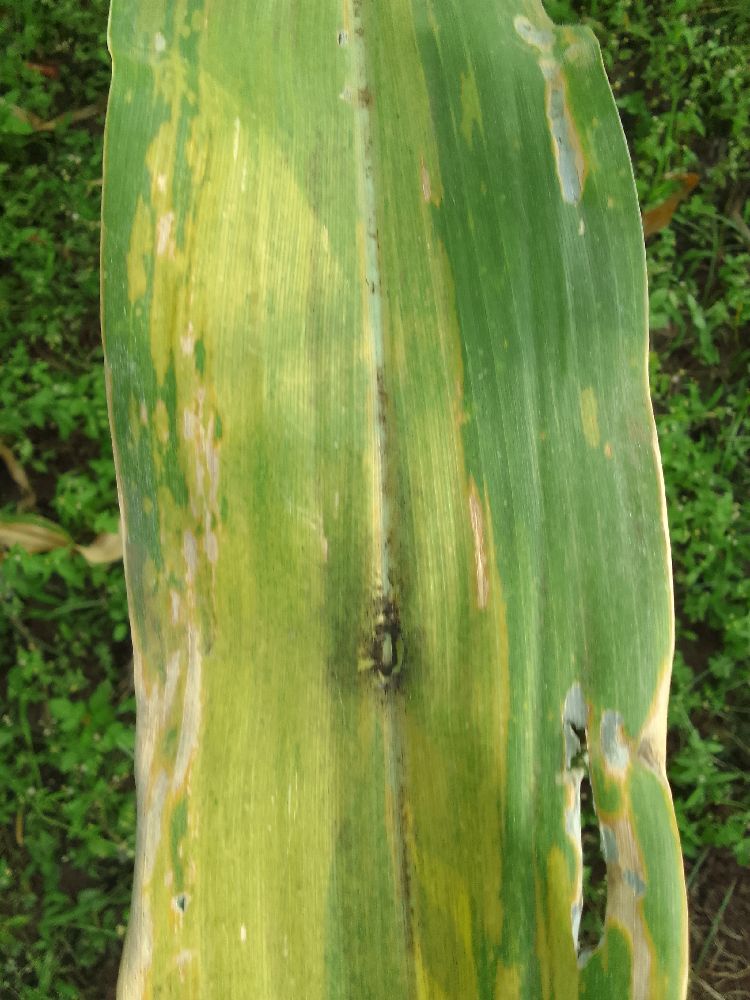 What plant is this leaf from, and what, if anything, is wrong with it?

maize, maize lethal necrosis
